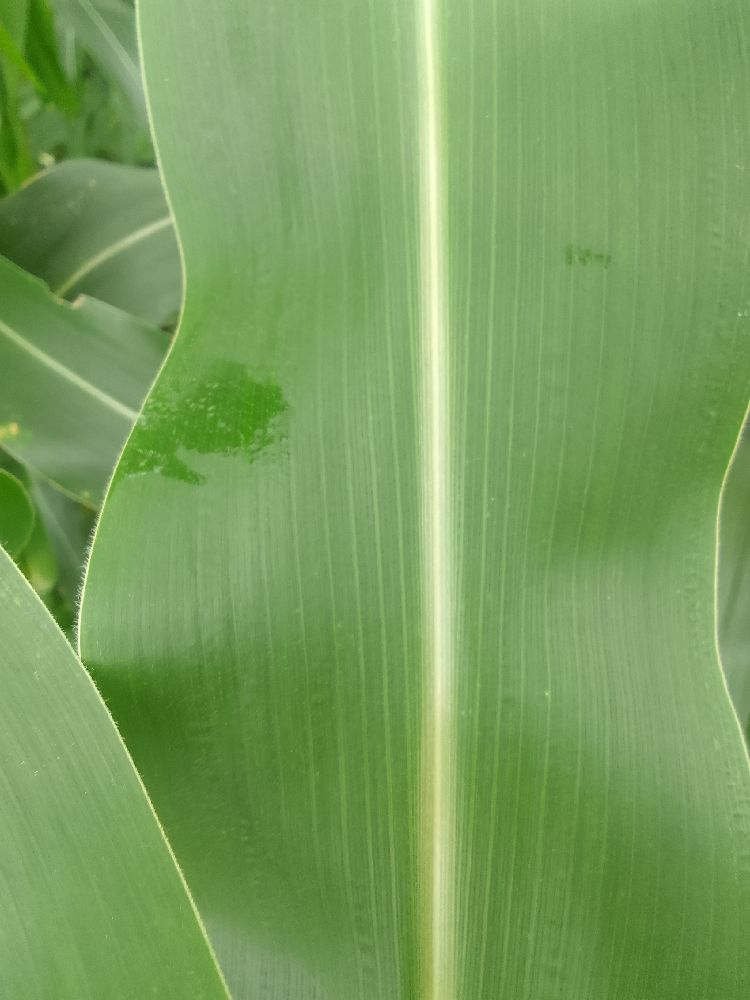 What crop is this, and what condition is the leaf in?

maize, healthy
